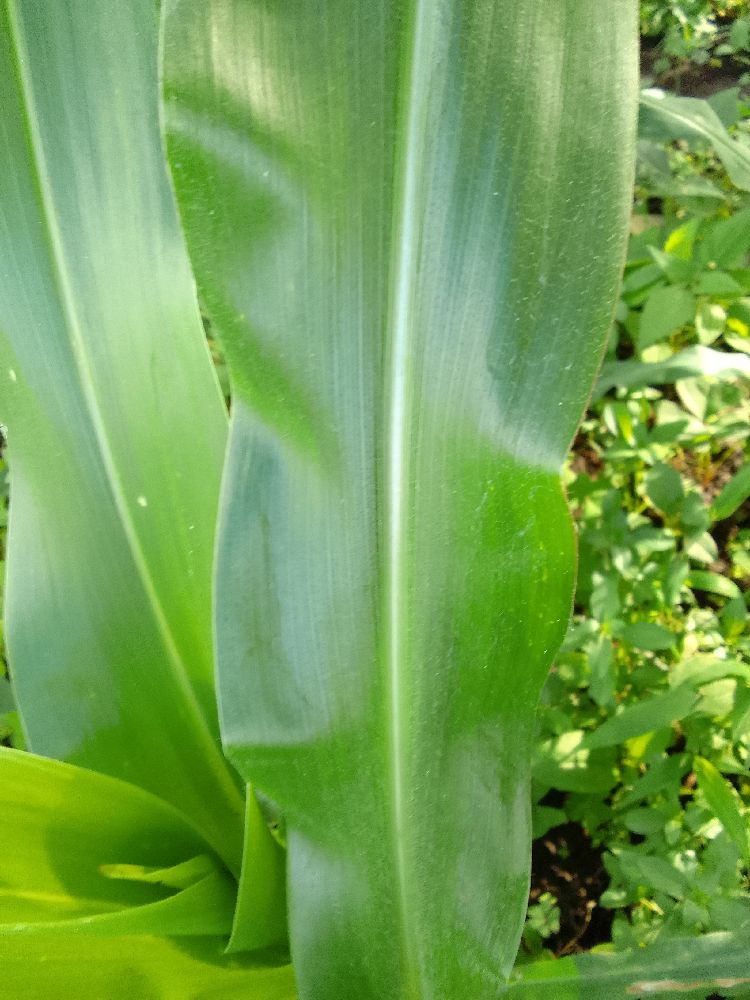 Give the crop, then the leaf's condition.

maize, healthy
